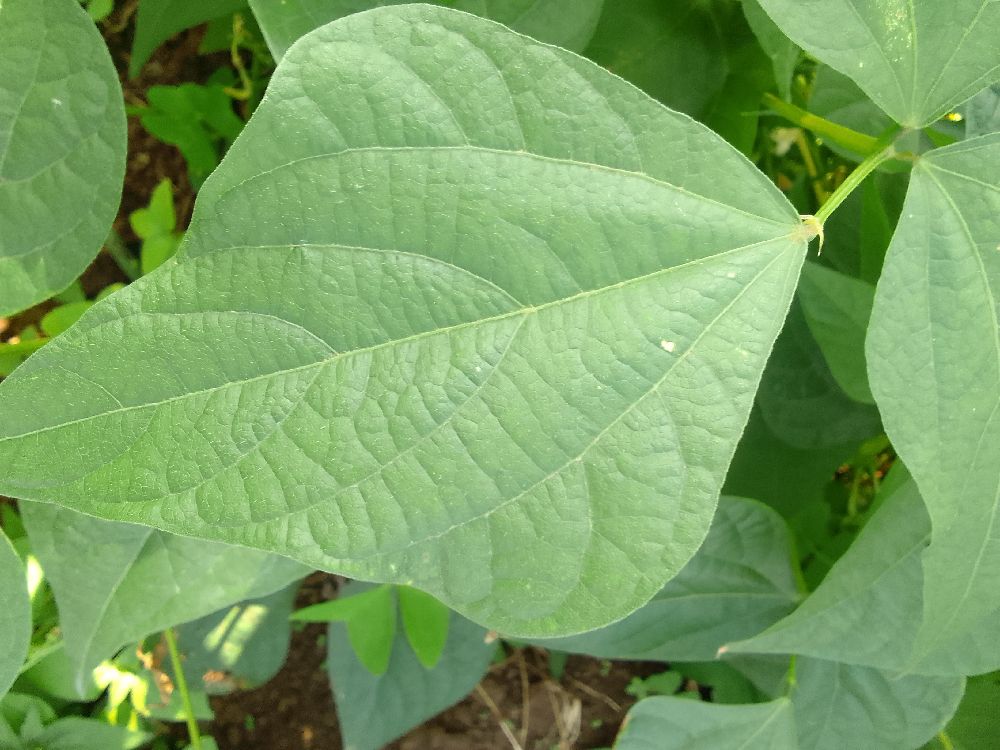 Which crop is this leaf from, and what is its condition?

common bean, healthy
